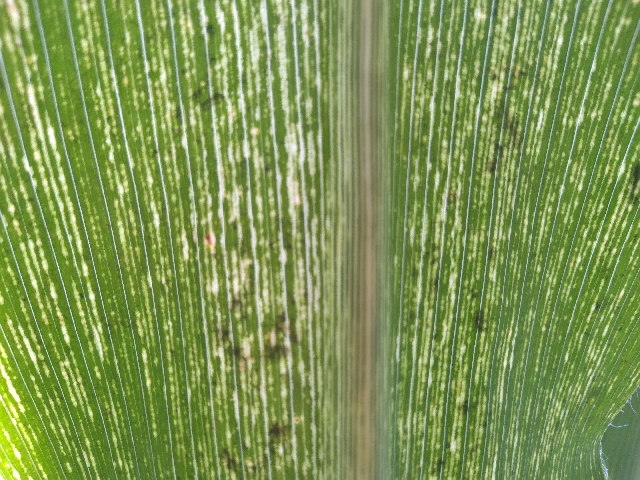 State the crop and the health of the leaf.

maize, maize streak virus
